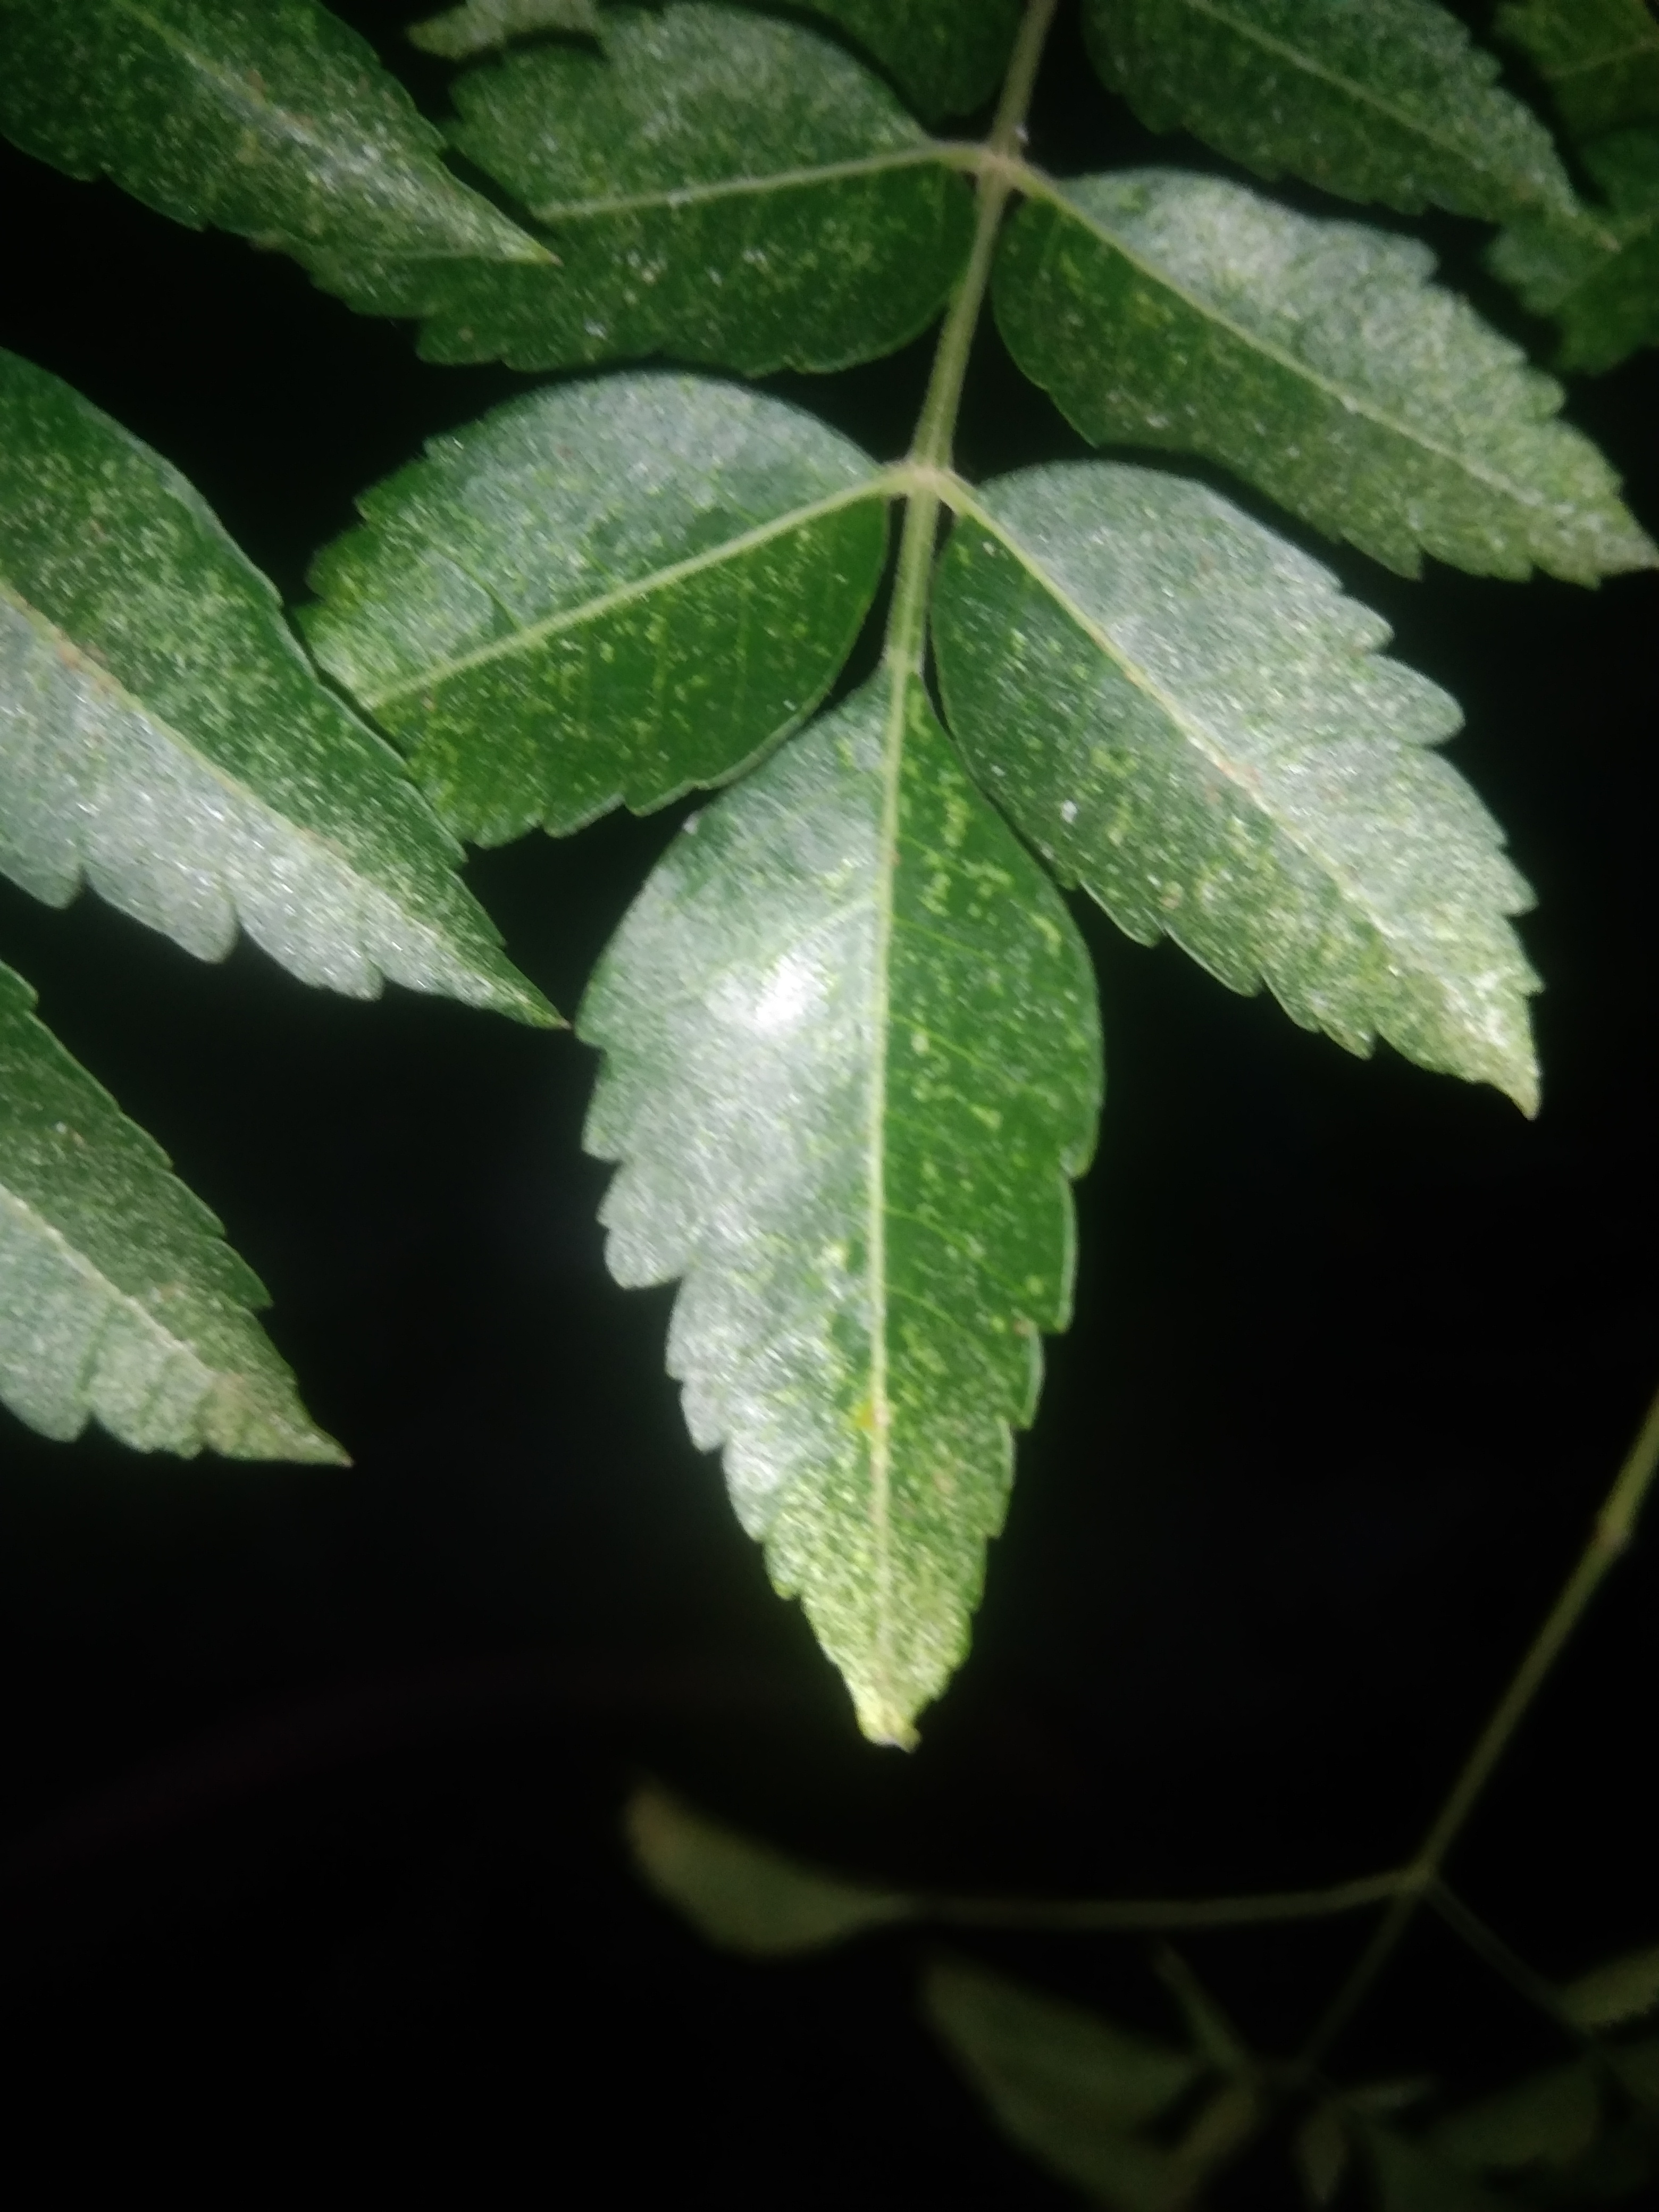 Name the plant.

neem
